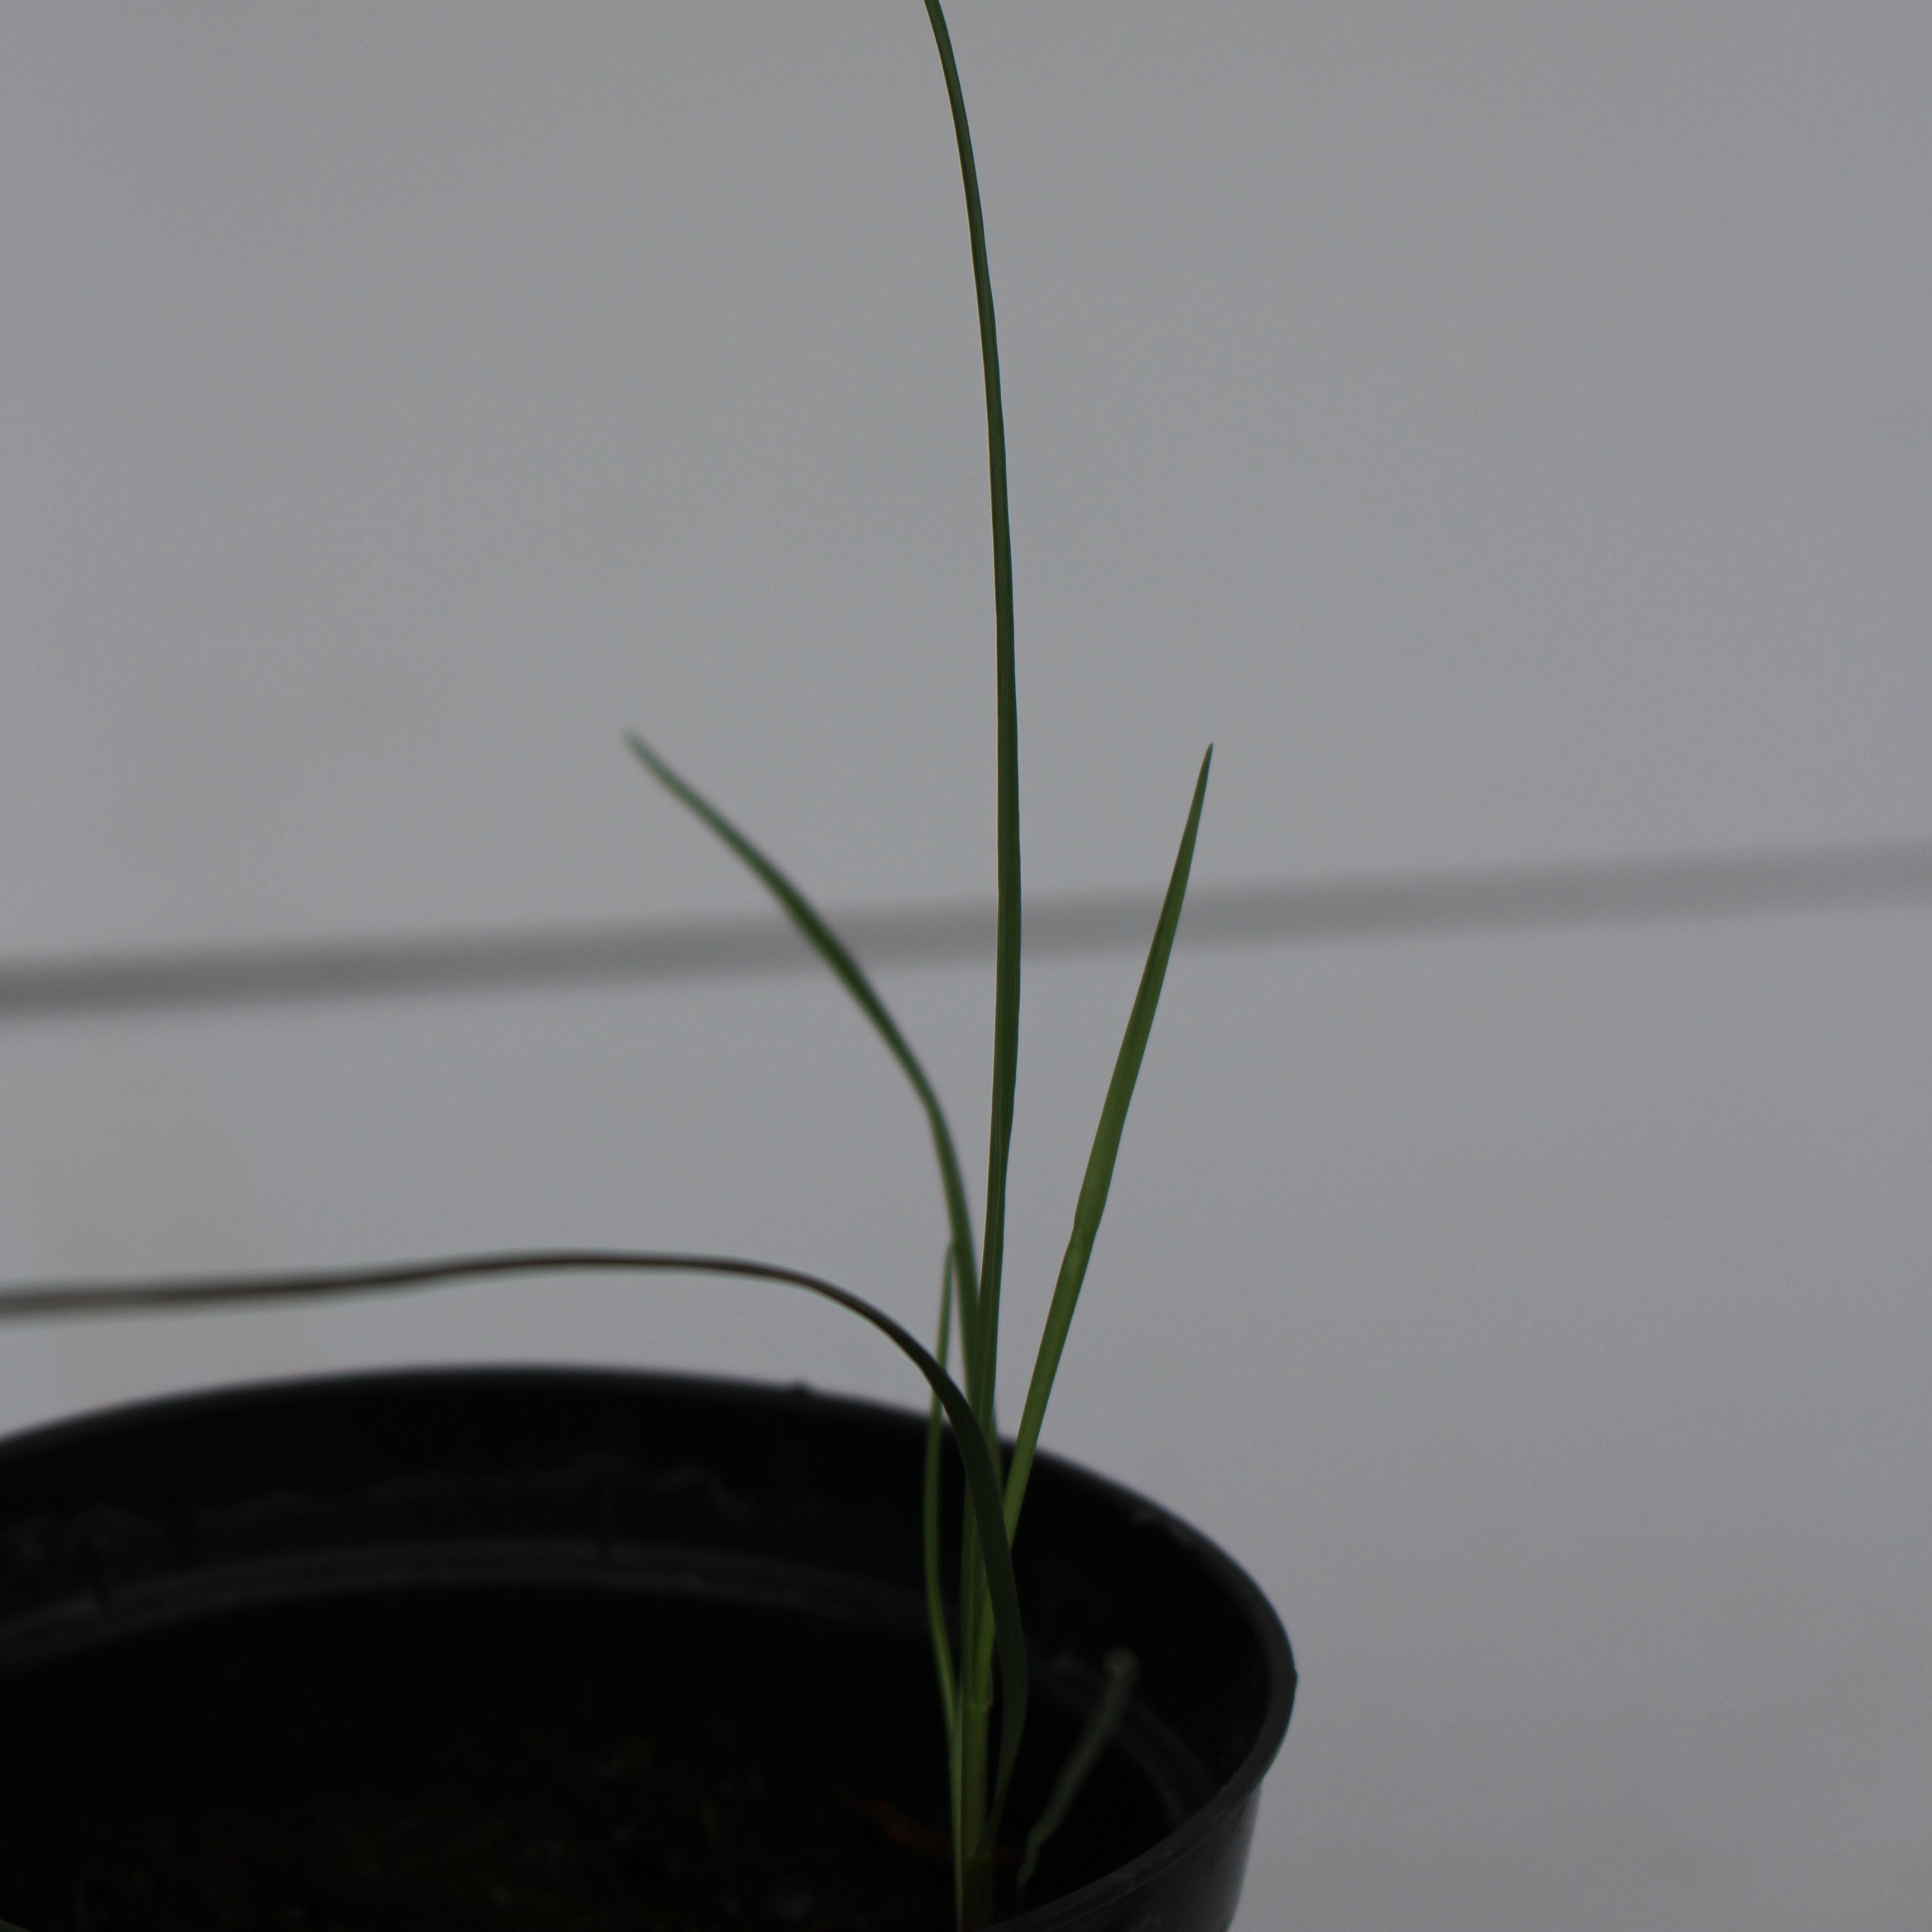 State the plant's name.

Lolium multiflorum
